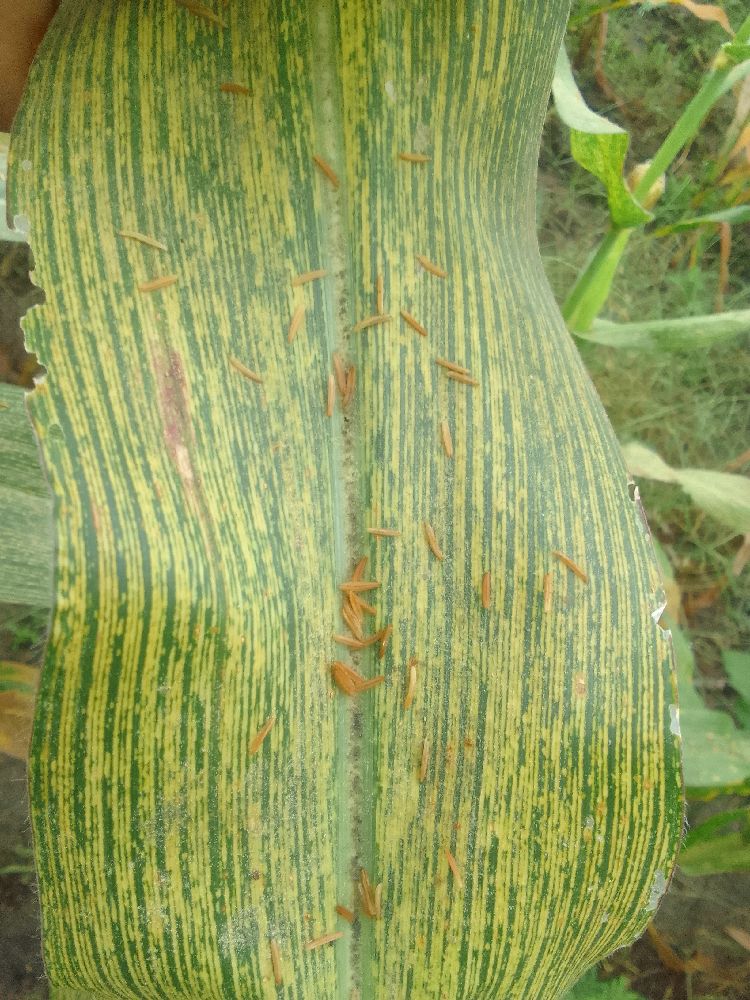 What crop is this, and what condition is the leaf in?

maize, maize streak virus
